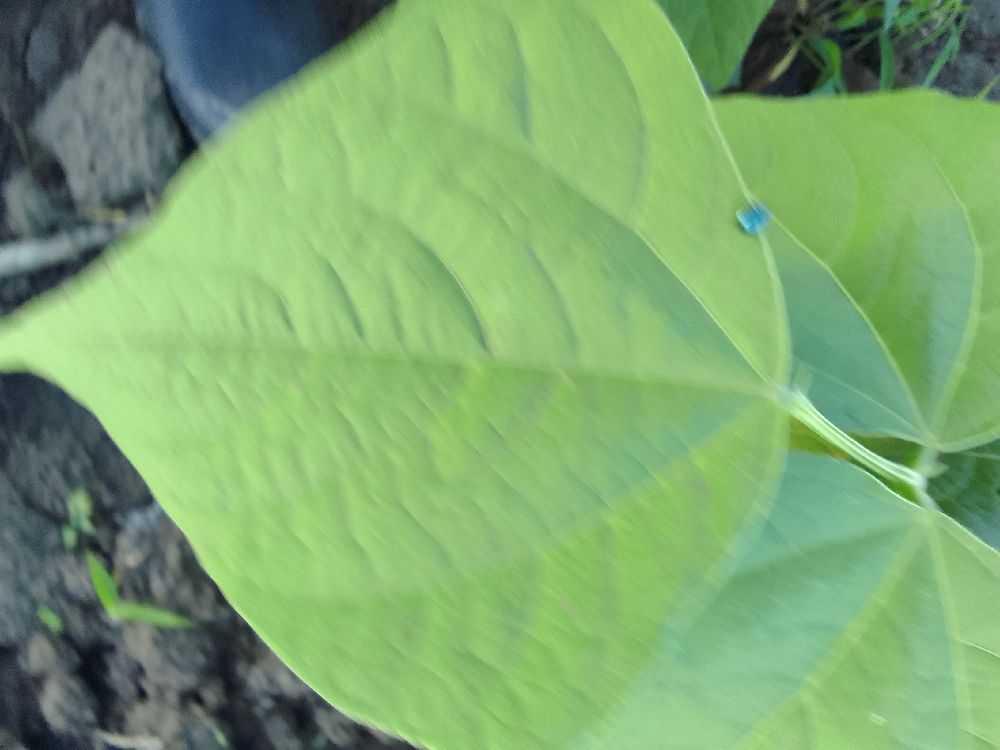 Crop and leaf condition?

common bean, healthy
